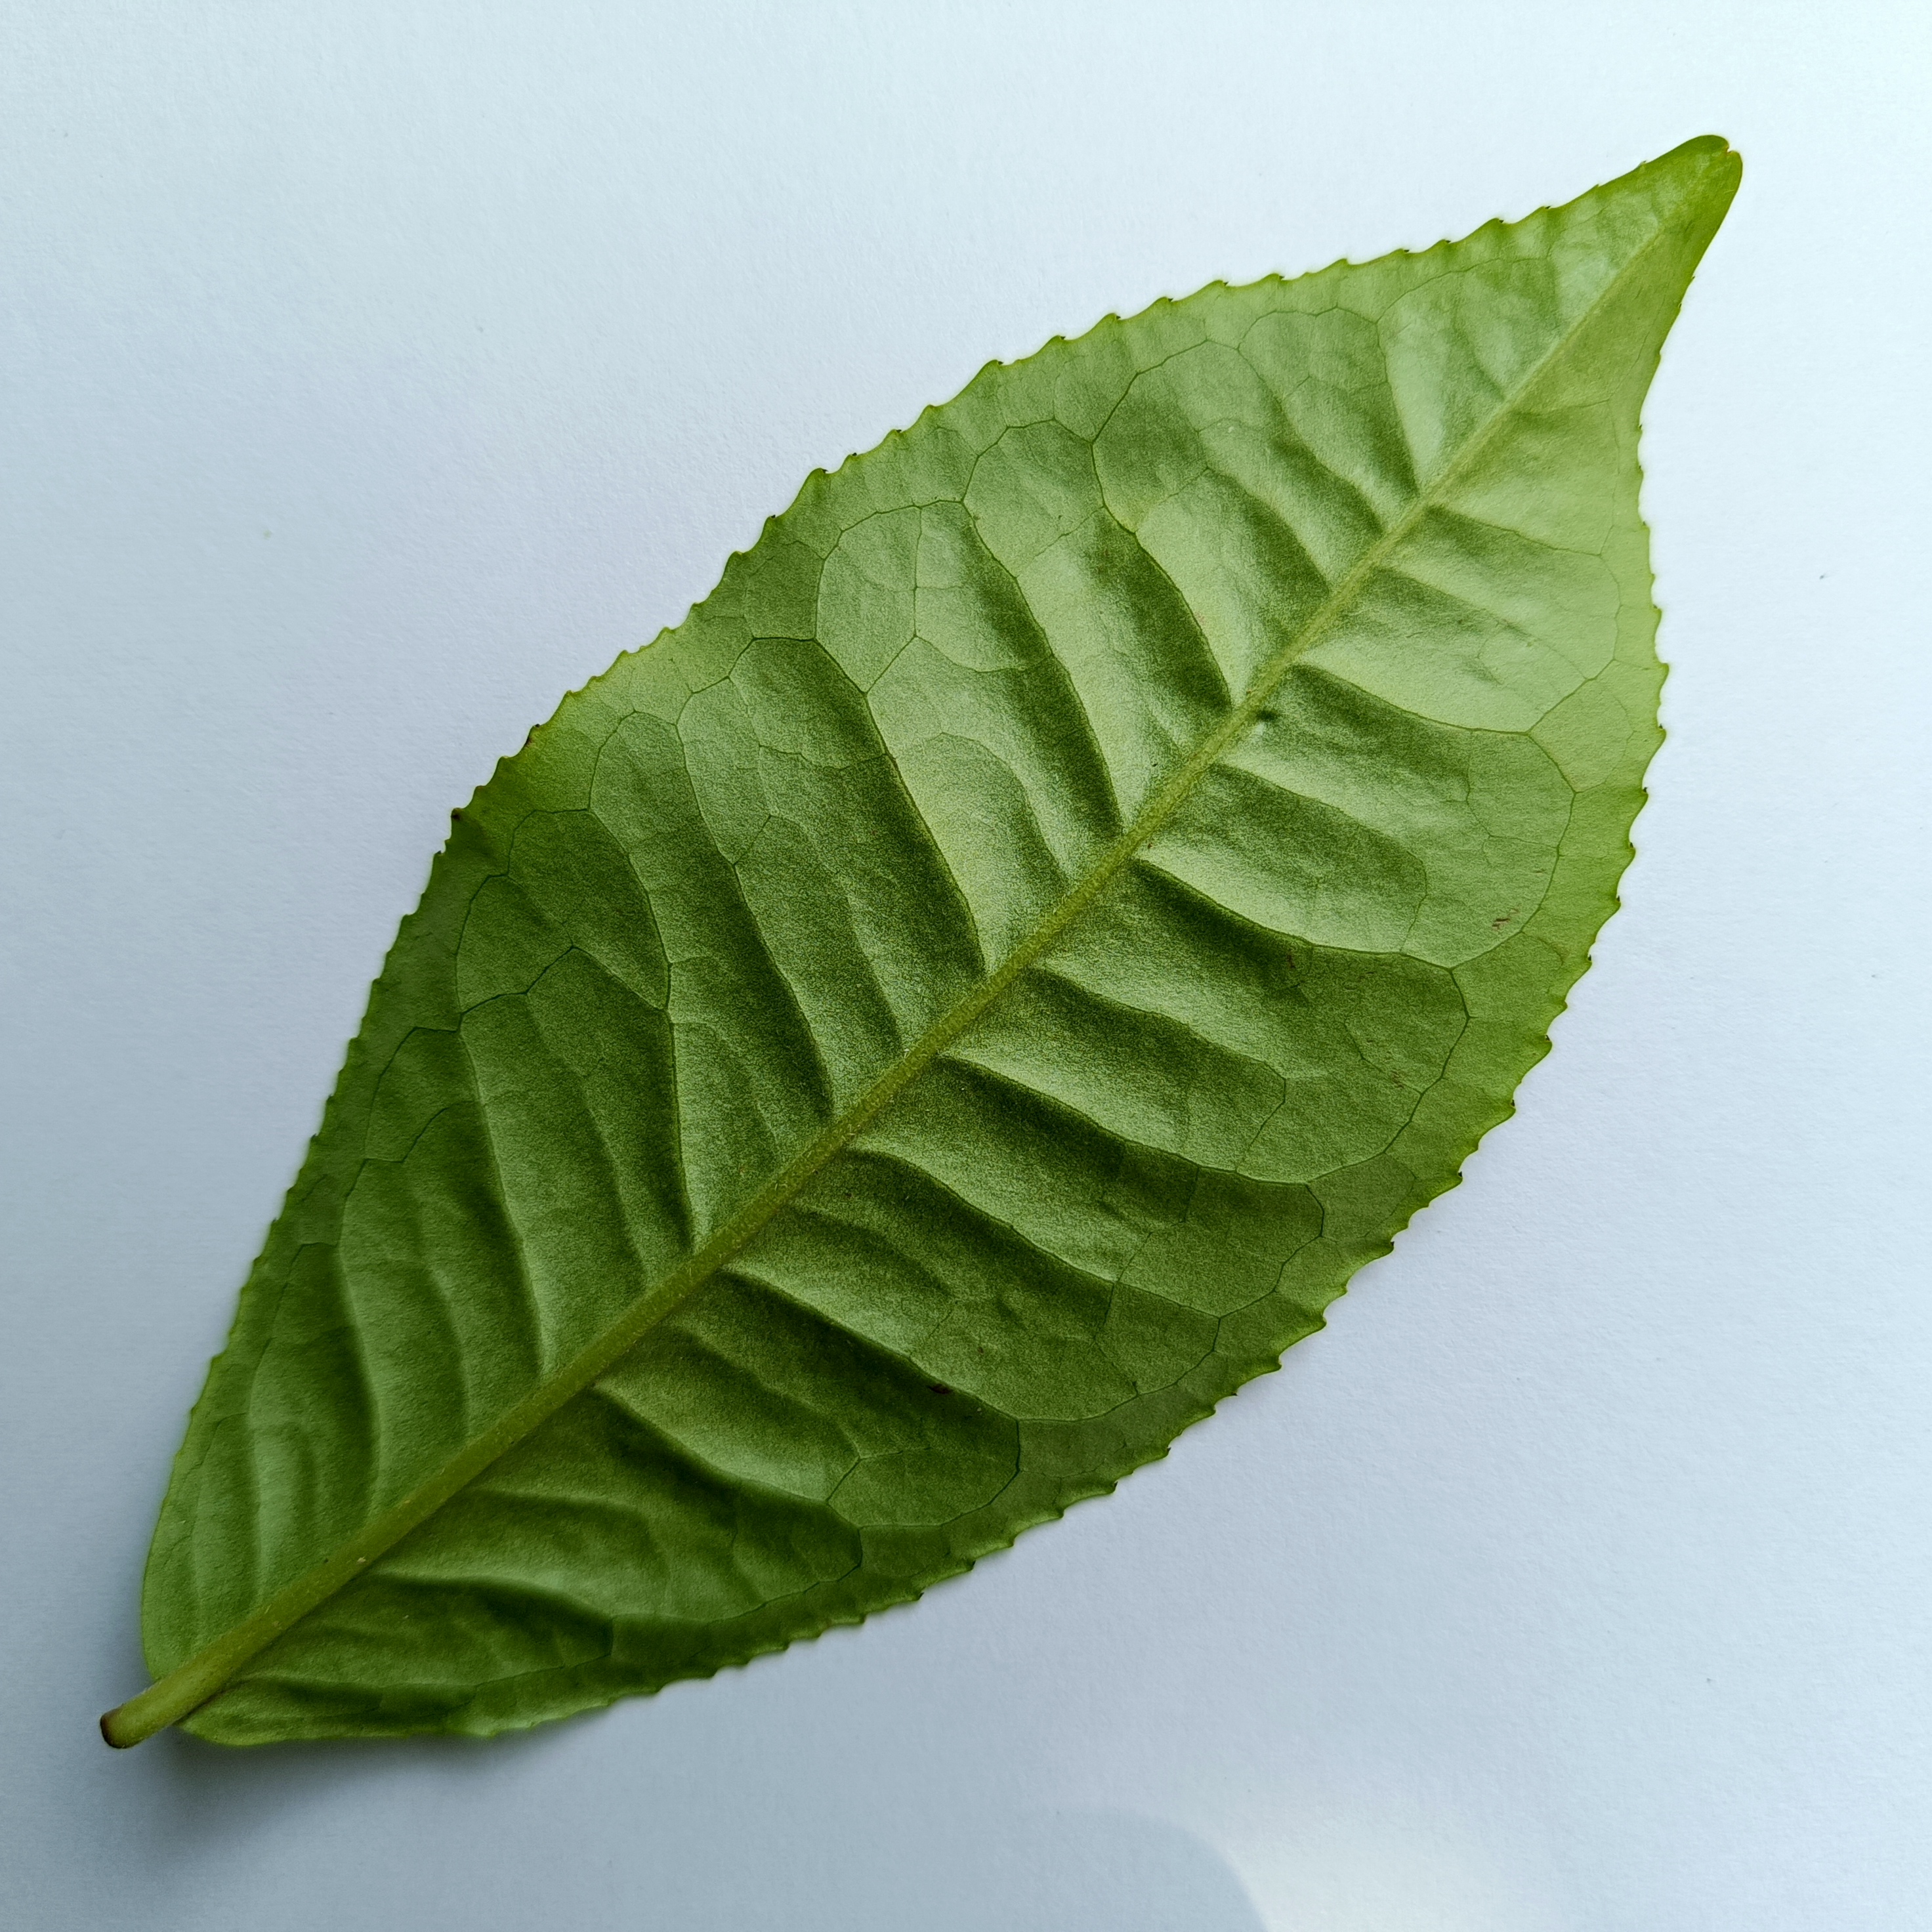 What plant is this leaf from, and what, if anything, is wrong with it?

tea, healthy
